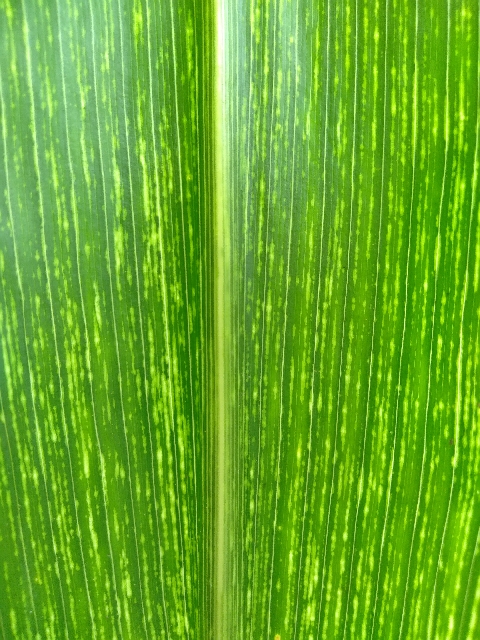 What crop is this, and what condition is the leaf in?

maize, maize streak virus
